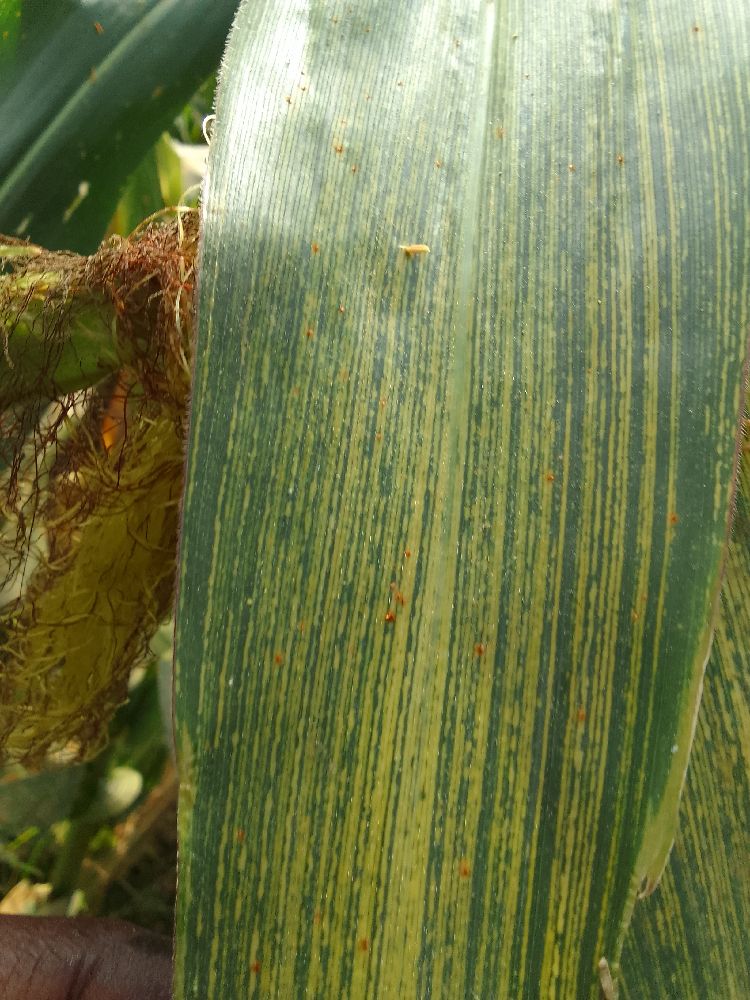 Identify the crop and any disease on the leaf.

maize, maize streak virus
